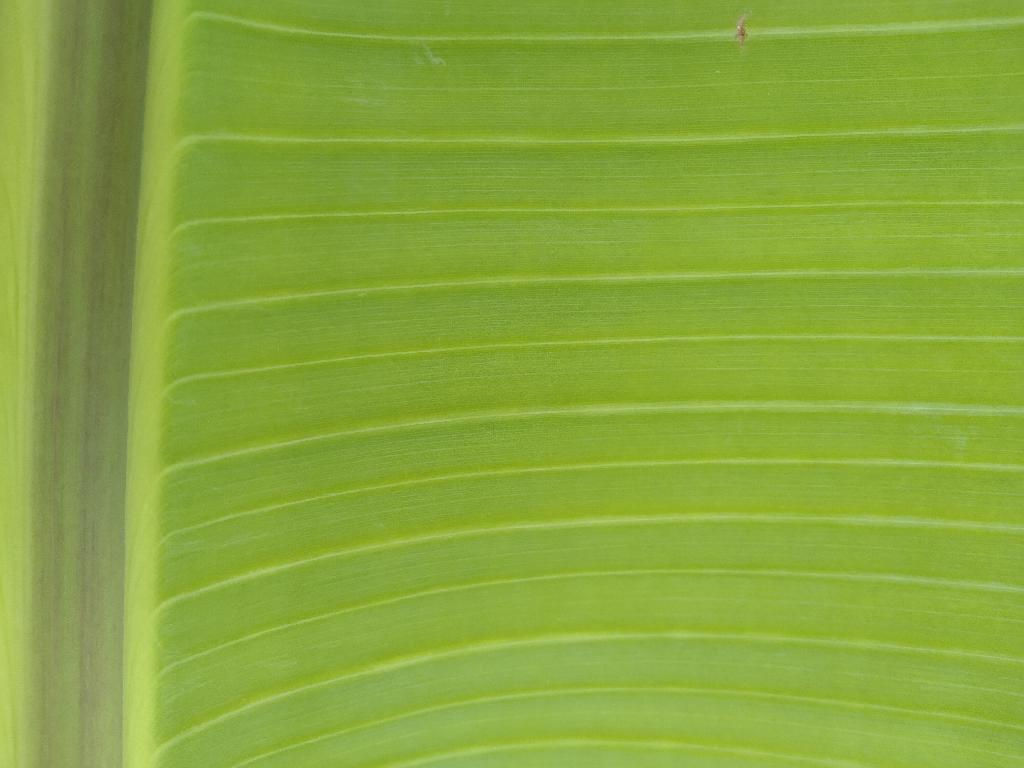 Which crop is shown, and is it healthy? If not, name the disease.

banana, healthy
